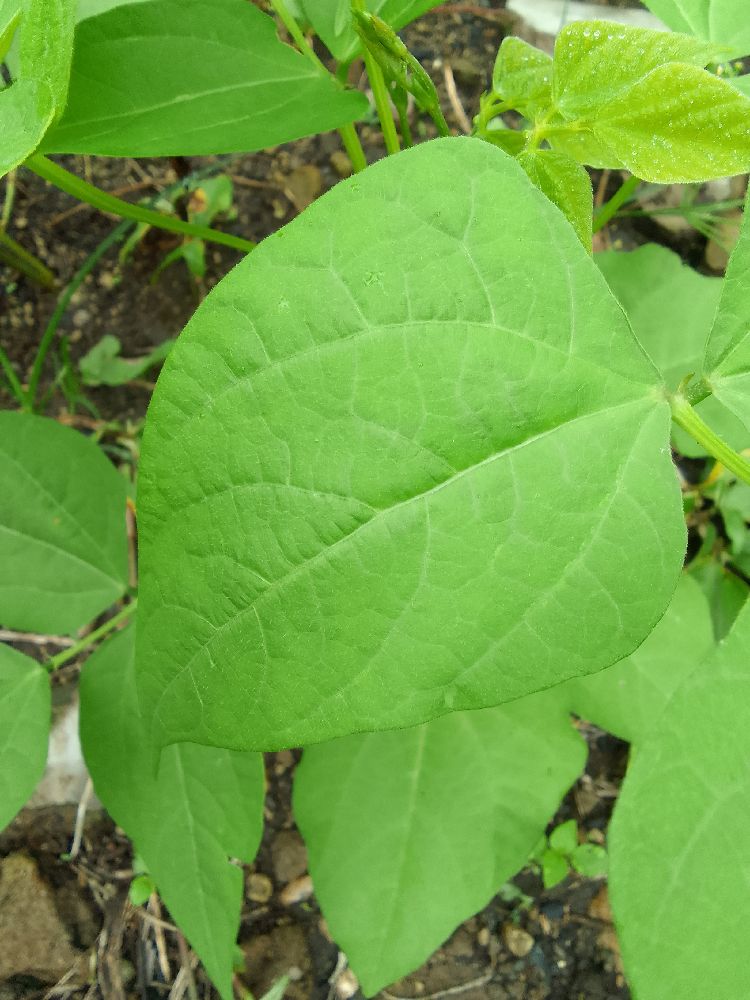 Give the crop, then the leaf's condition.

common bean, healthy
